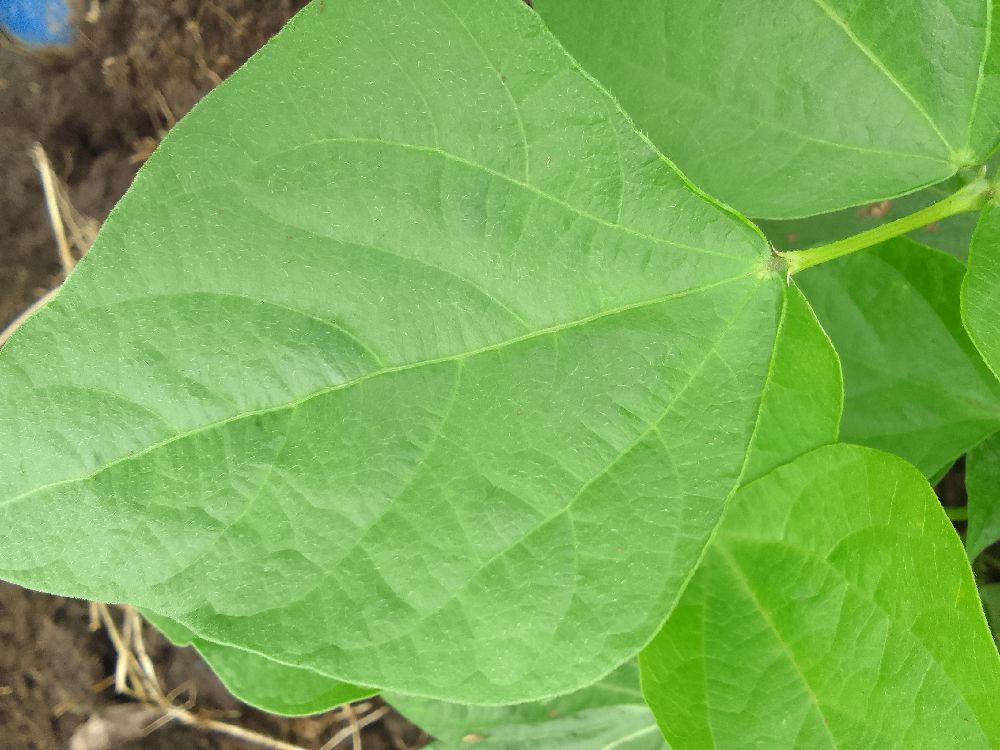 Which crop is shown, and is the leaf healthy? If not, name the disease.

common bean, healthy
